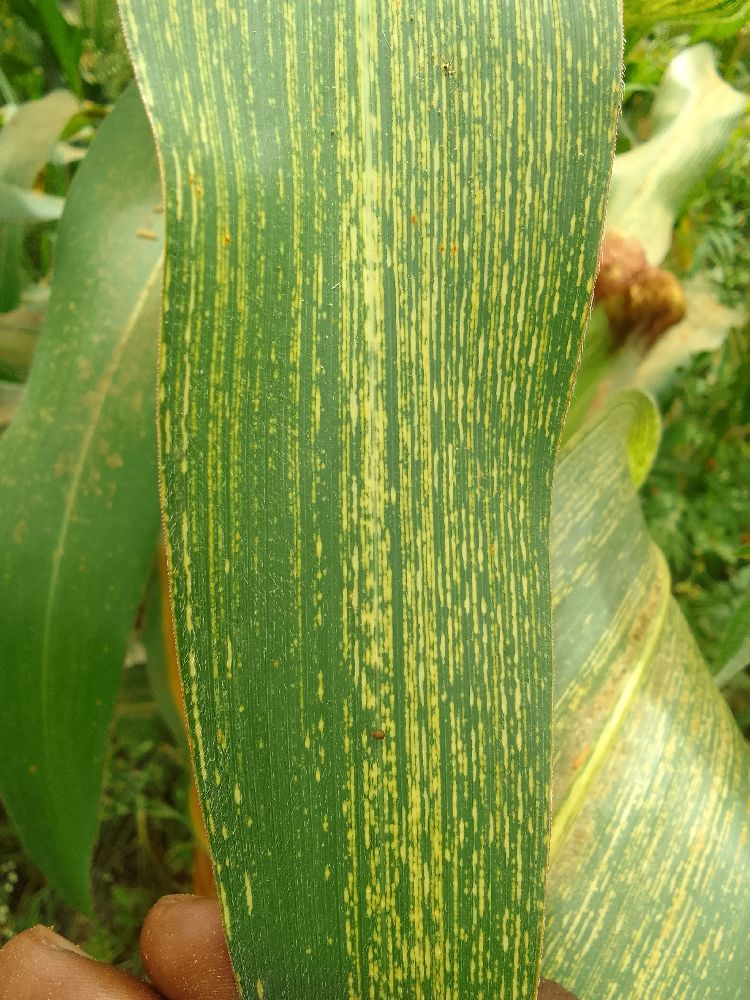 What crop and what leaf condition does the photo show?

maize, maize streak virus
